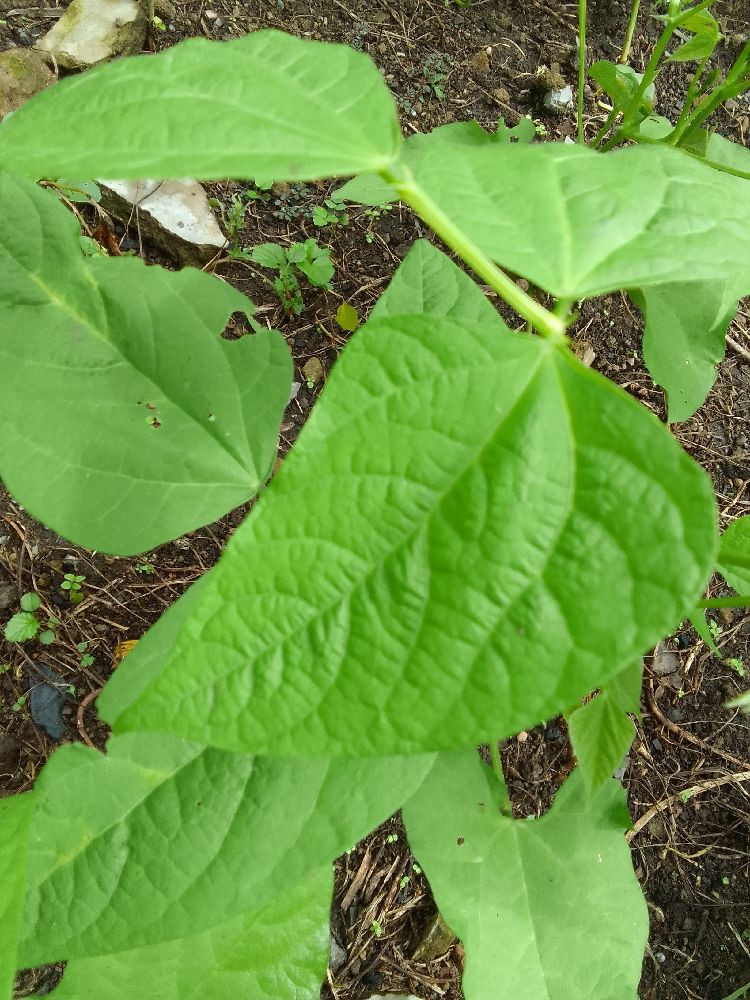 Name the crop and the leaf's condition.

common bean, healthy
